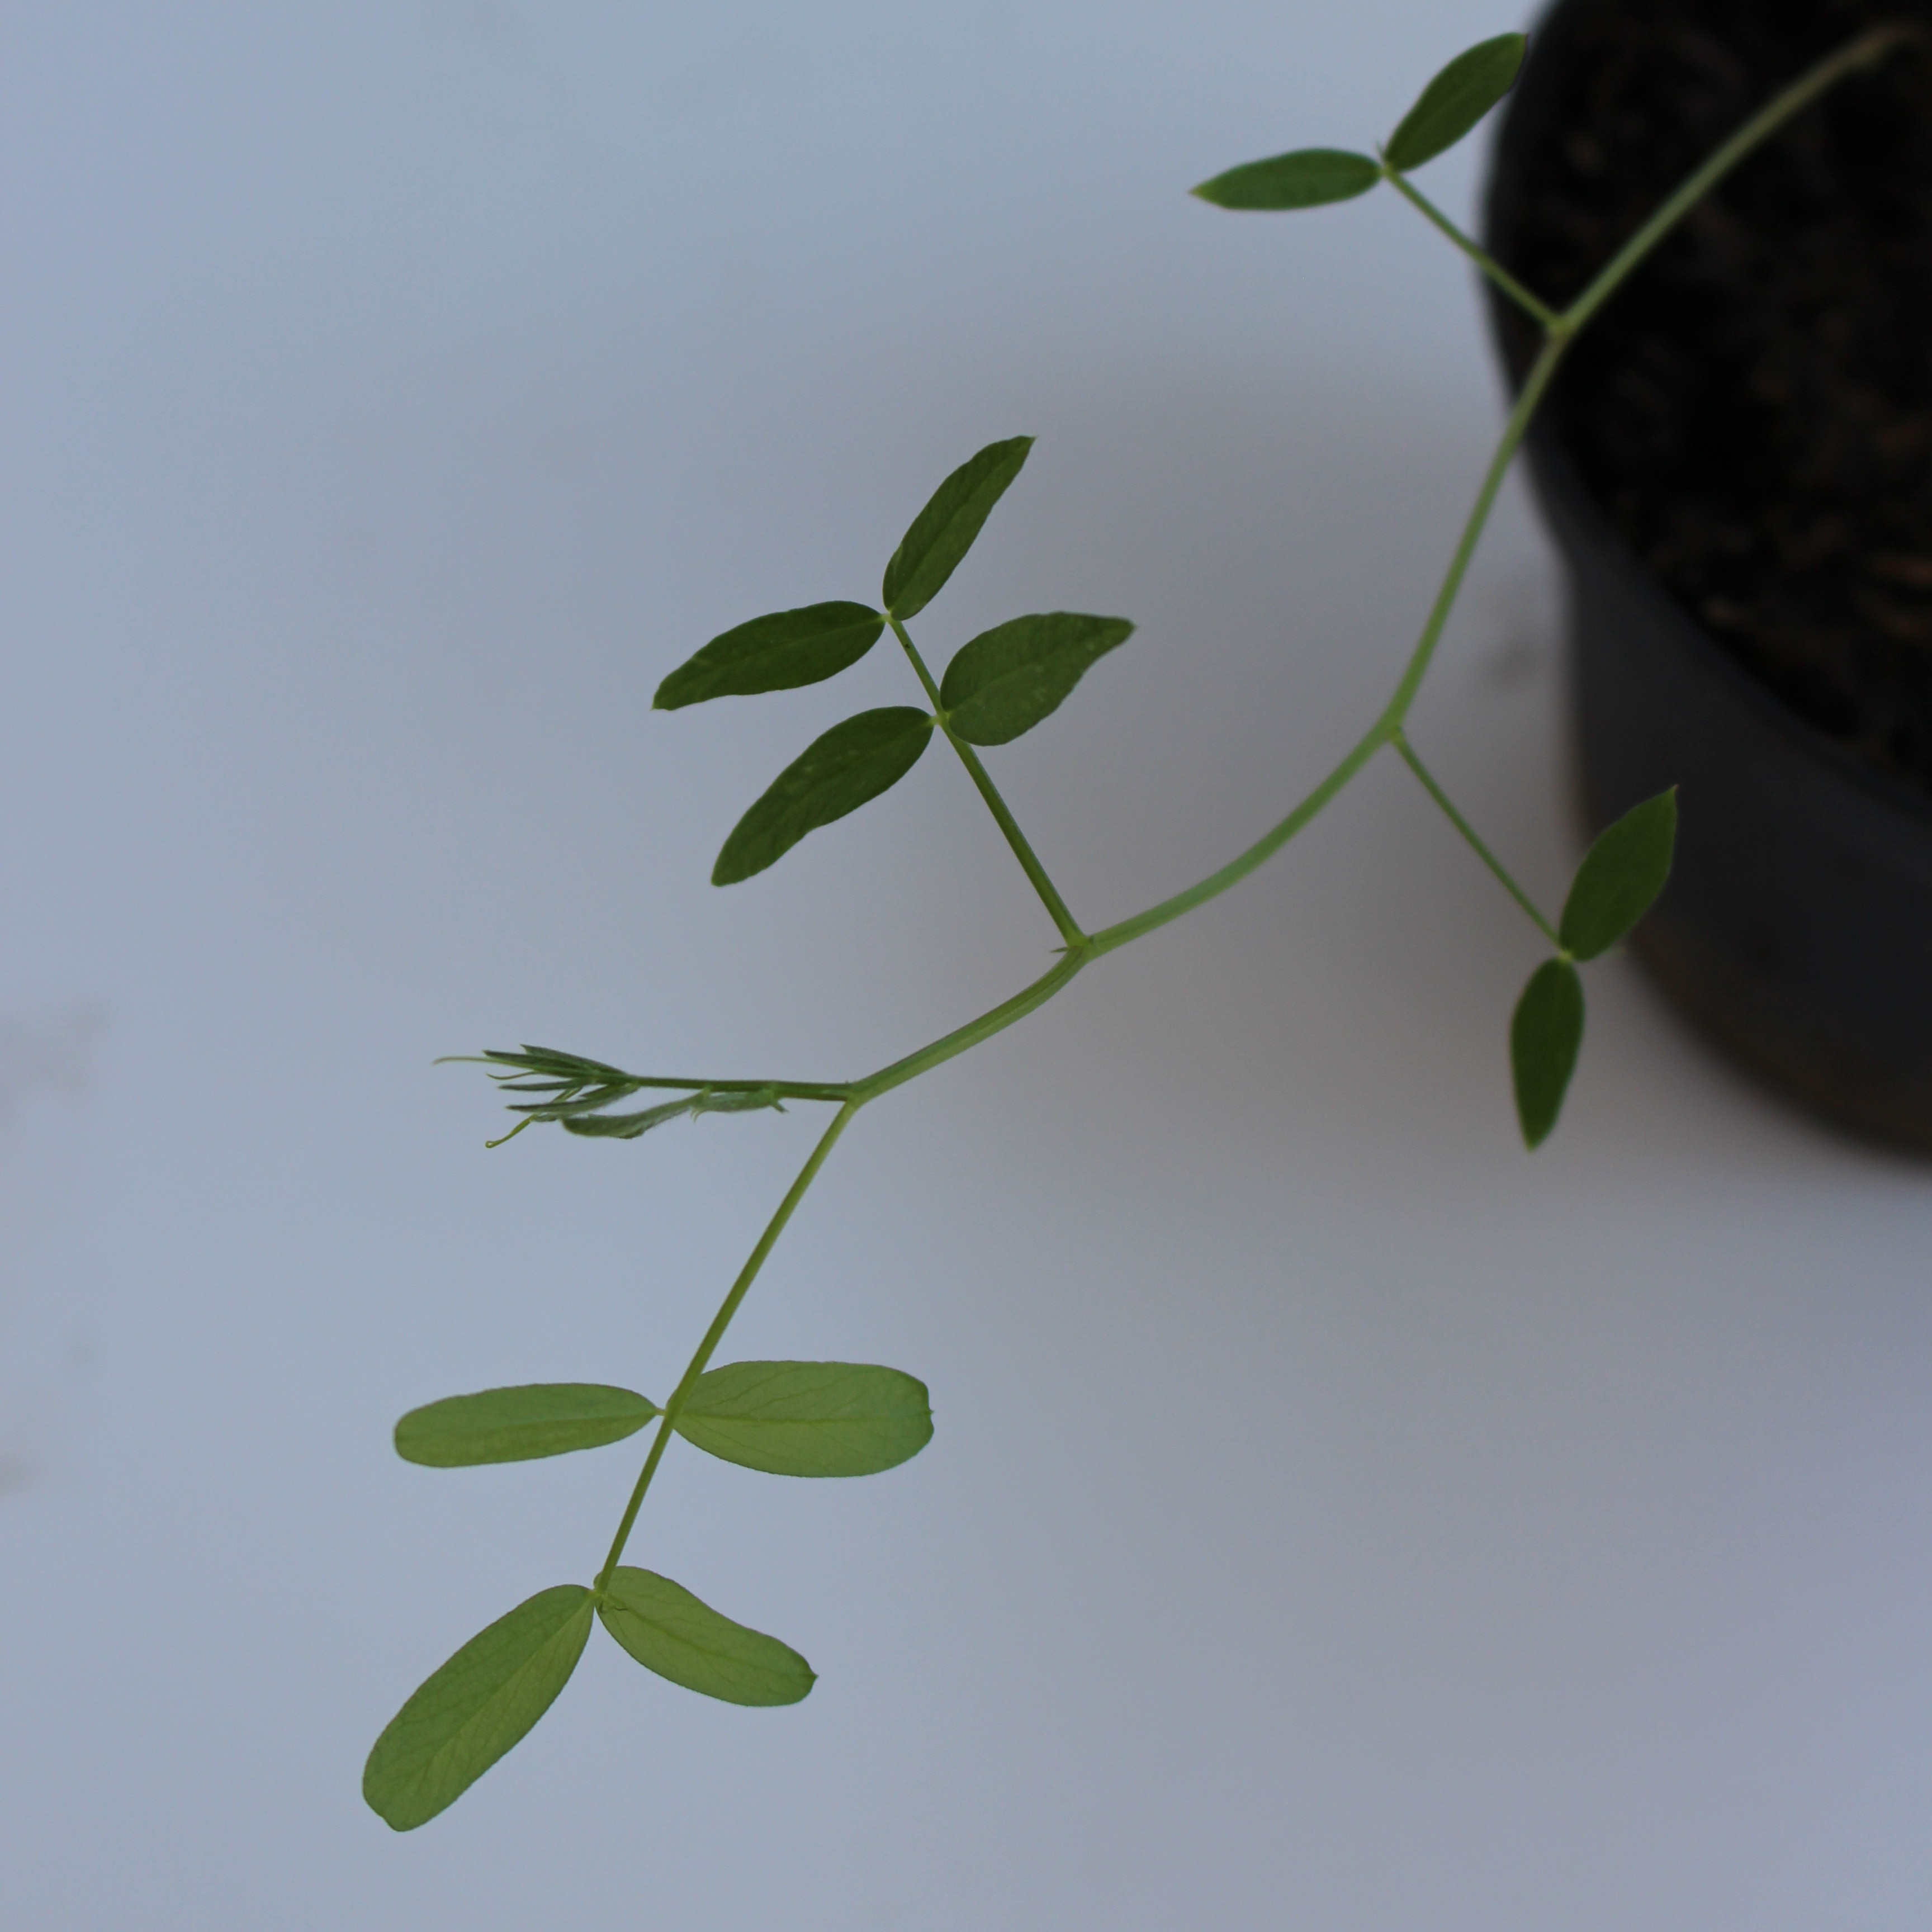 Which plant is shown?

Vicia sativa
